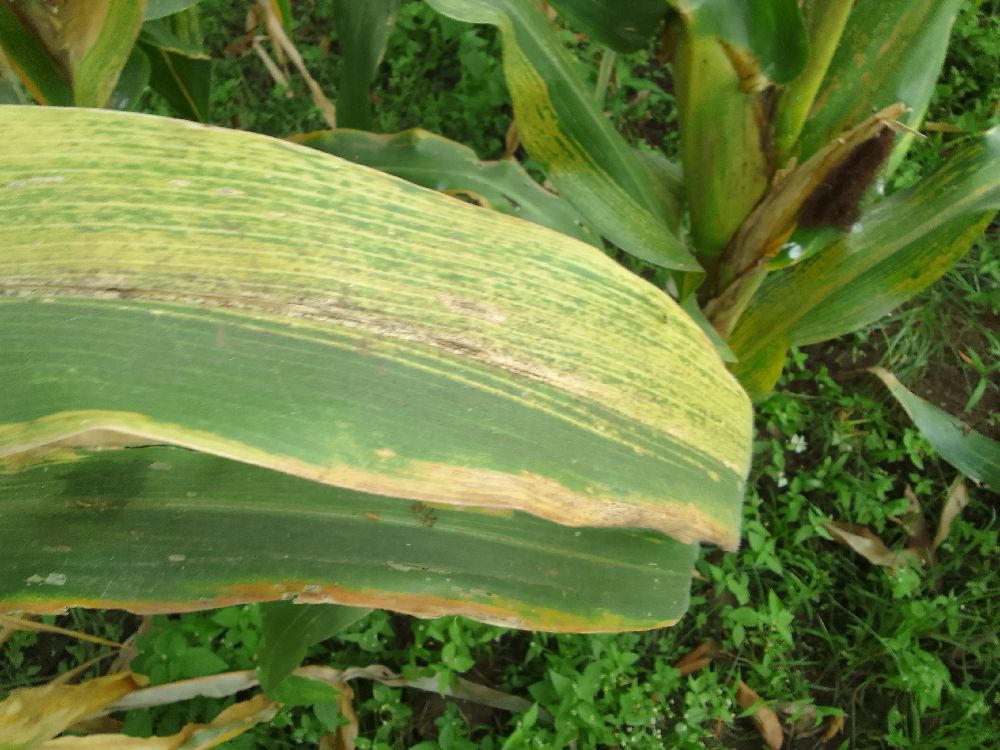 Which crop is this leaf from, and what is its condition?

maize, maize lethal necrosis
